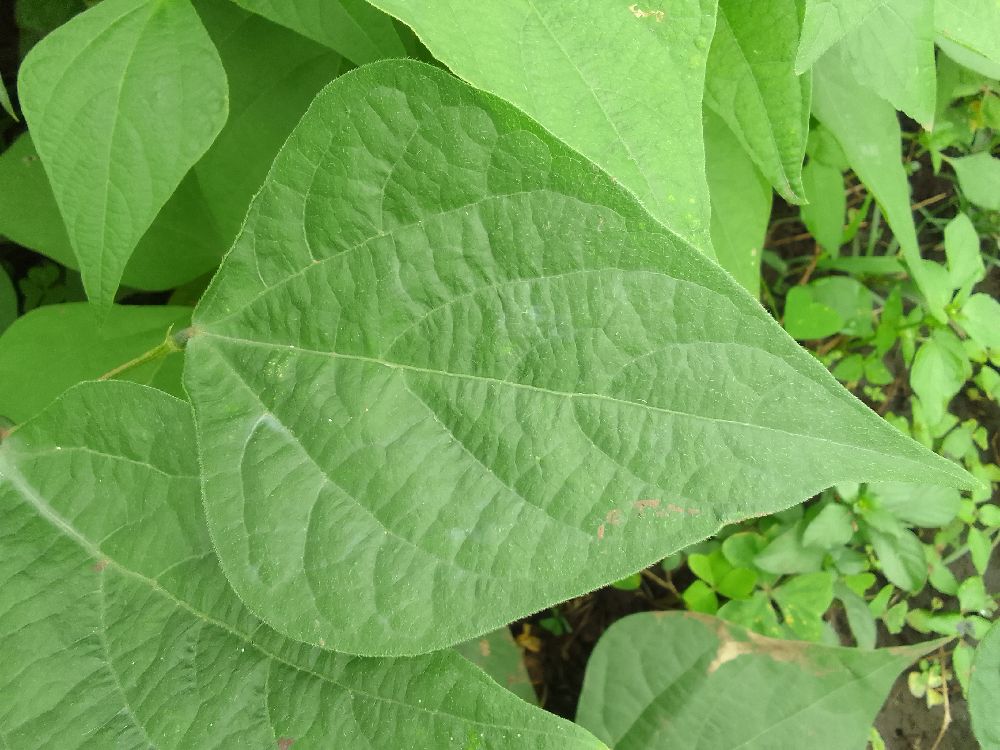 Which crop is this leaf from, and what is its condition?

common bean, healthy
